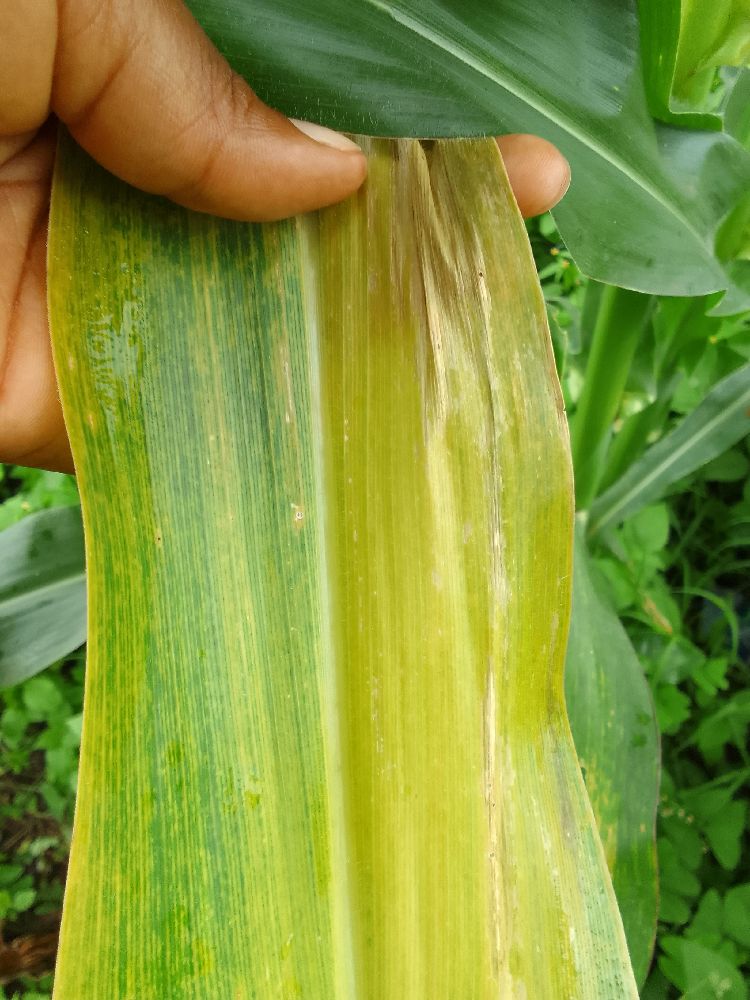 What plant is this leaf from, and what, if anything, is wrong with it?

maize, maize lethal necrosis
